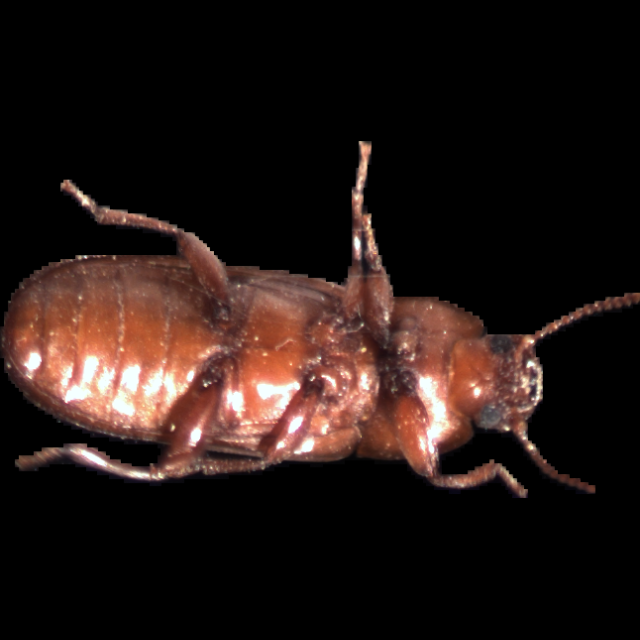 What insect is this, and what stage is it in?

mealworm beetle
